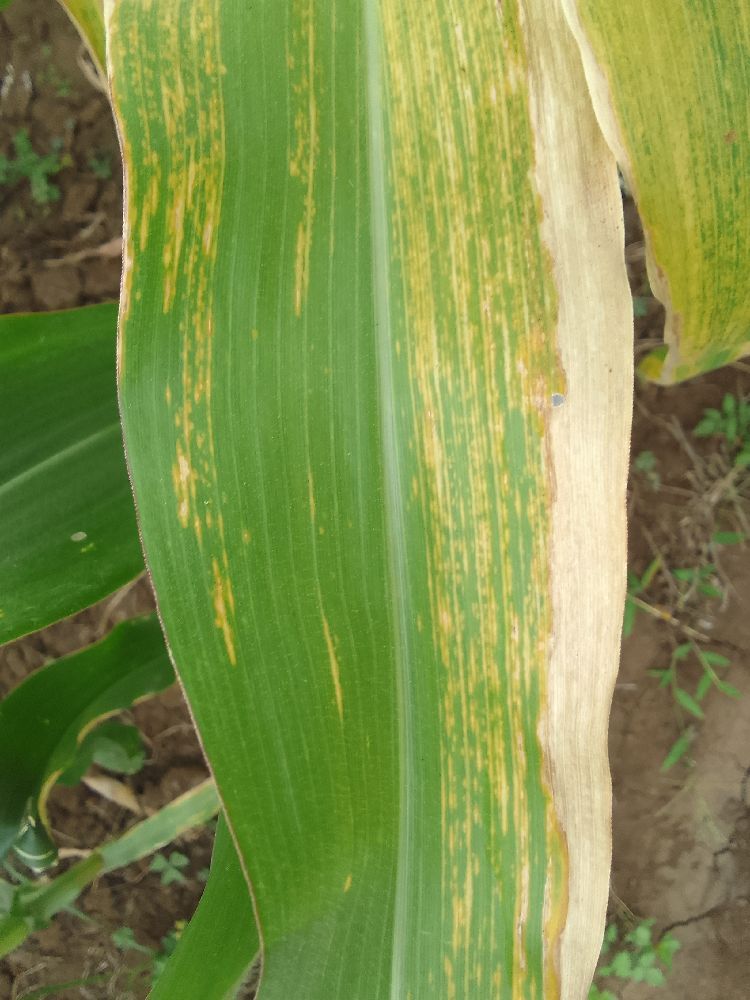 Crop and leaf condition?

maize, maize lethal necrosis
